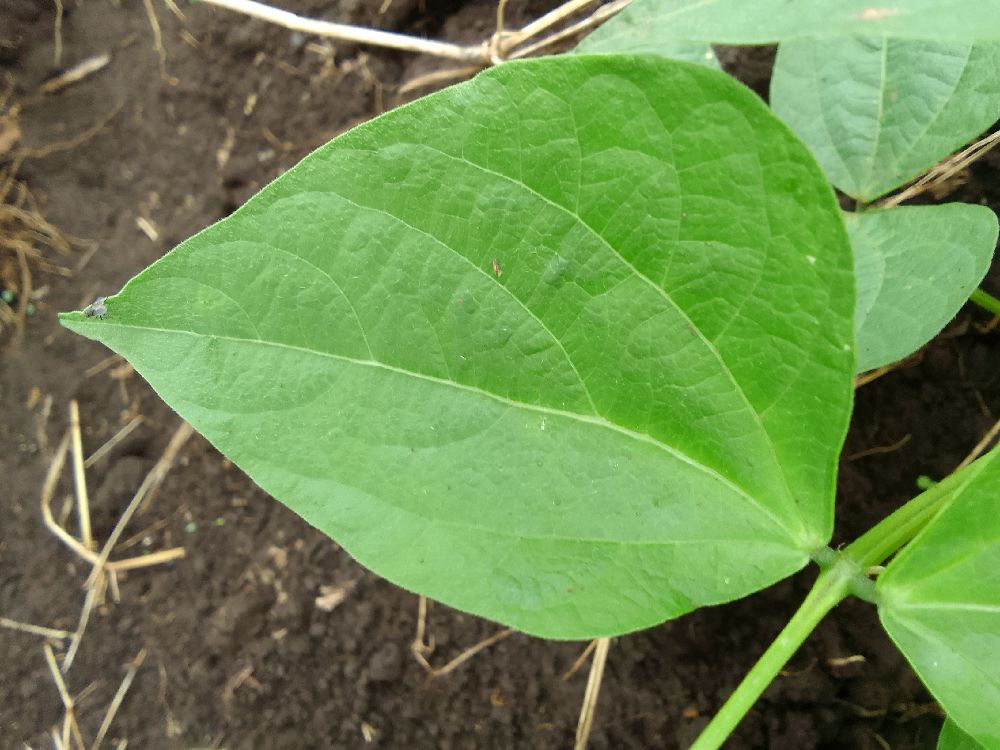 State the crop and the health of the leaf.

common bean, healthy
